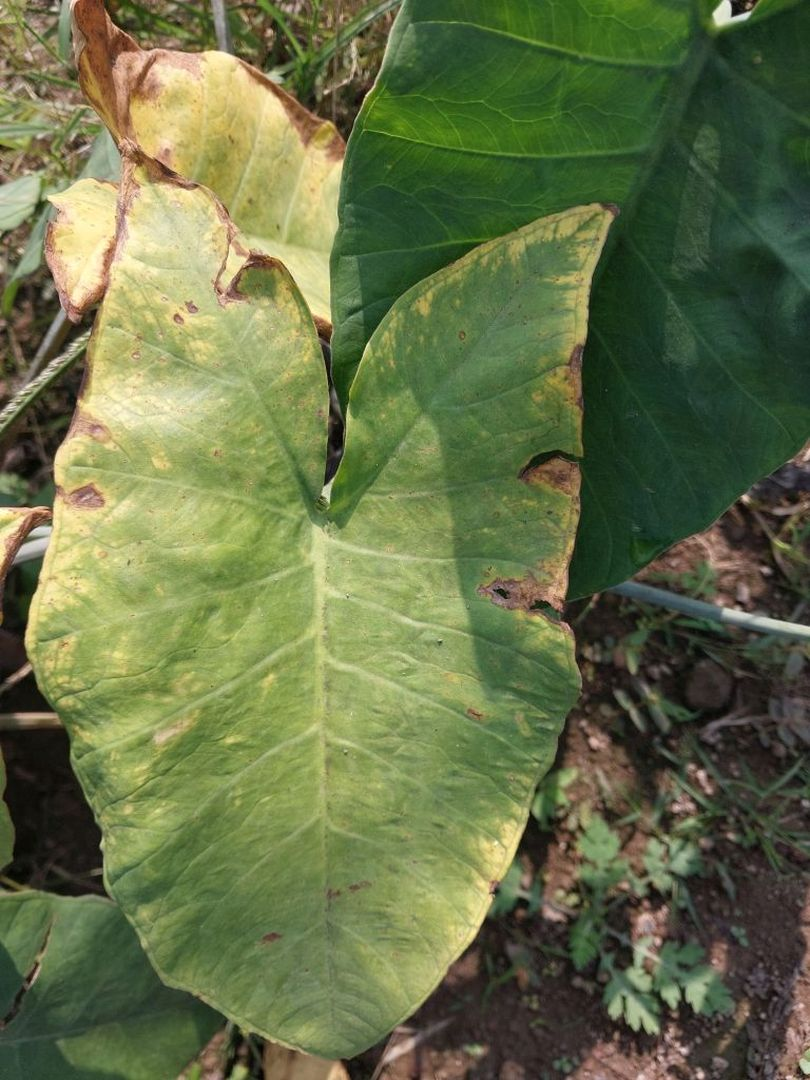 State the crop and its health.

taro, leaf blight
